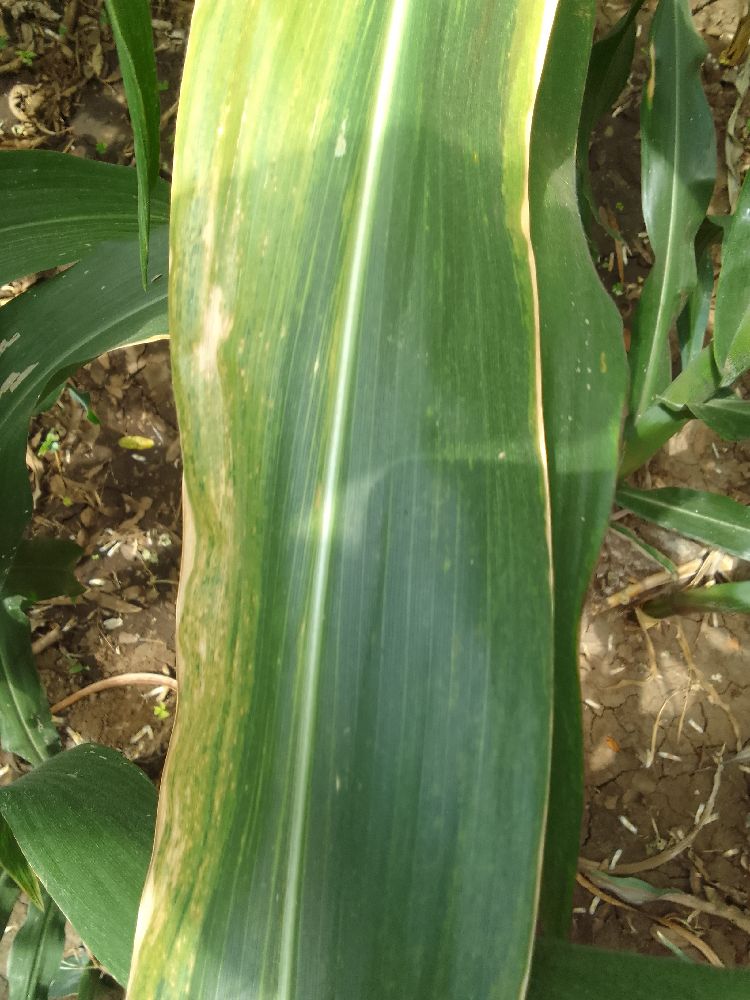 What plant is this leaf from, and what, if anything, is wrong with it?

maize, maize lethal necrosis
